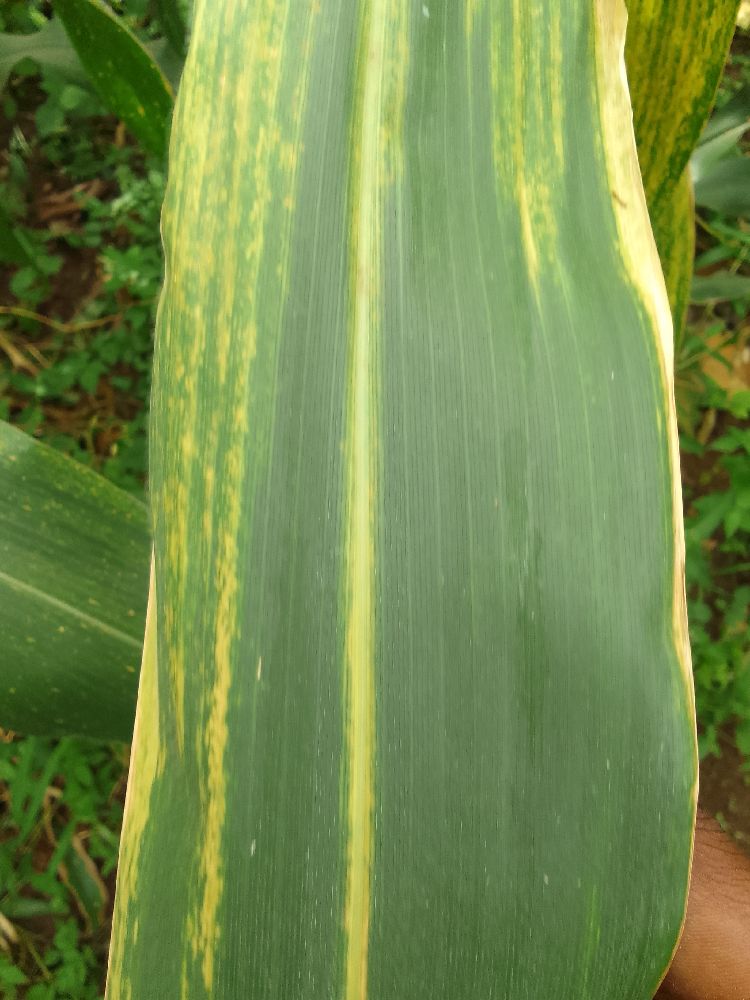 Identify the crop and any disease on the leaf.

maize, maize lethal necrosis
